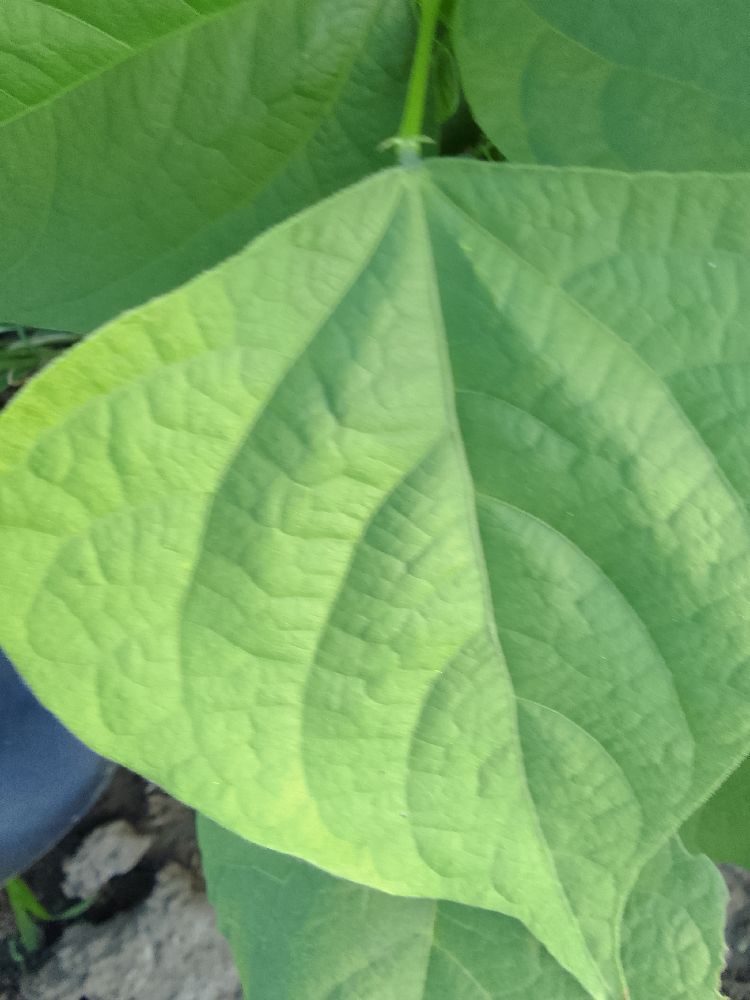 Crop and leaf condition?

common bean, healthy
